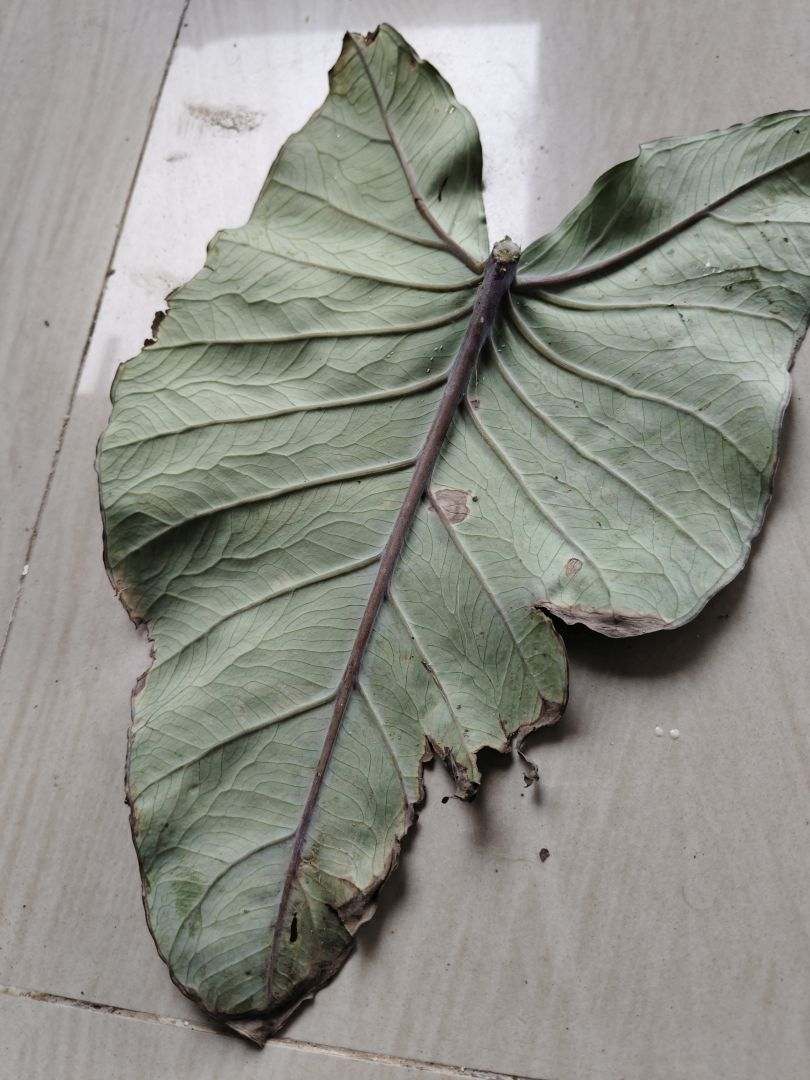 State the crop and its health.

taro, leaf blight
